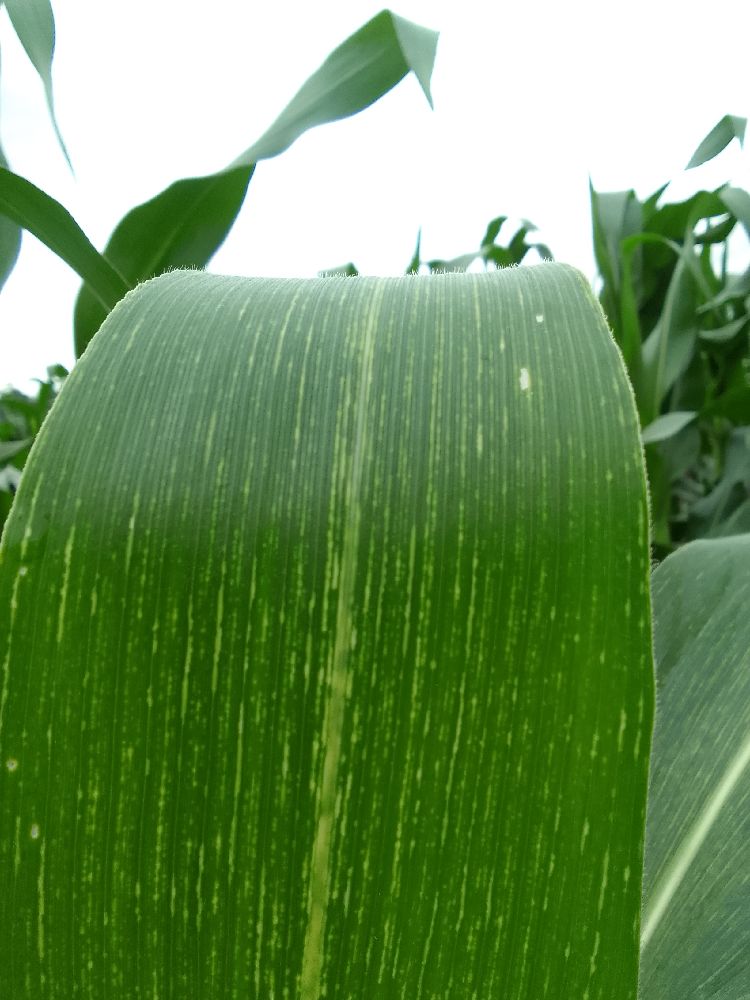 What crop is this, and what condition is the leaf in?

maize, maize streak virus
